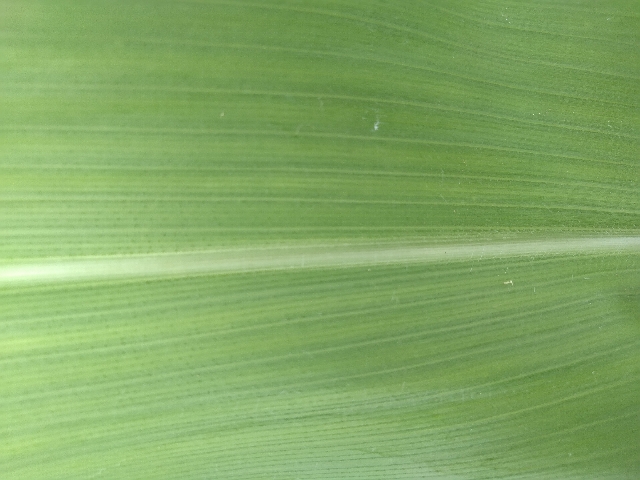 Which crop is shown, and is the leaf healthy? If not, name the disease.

maize, healthy
